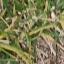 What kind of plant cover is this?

grass
